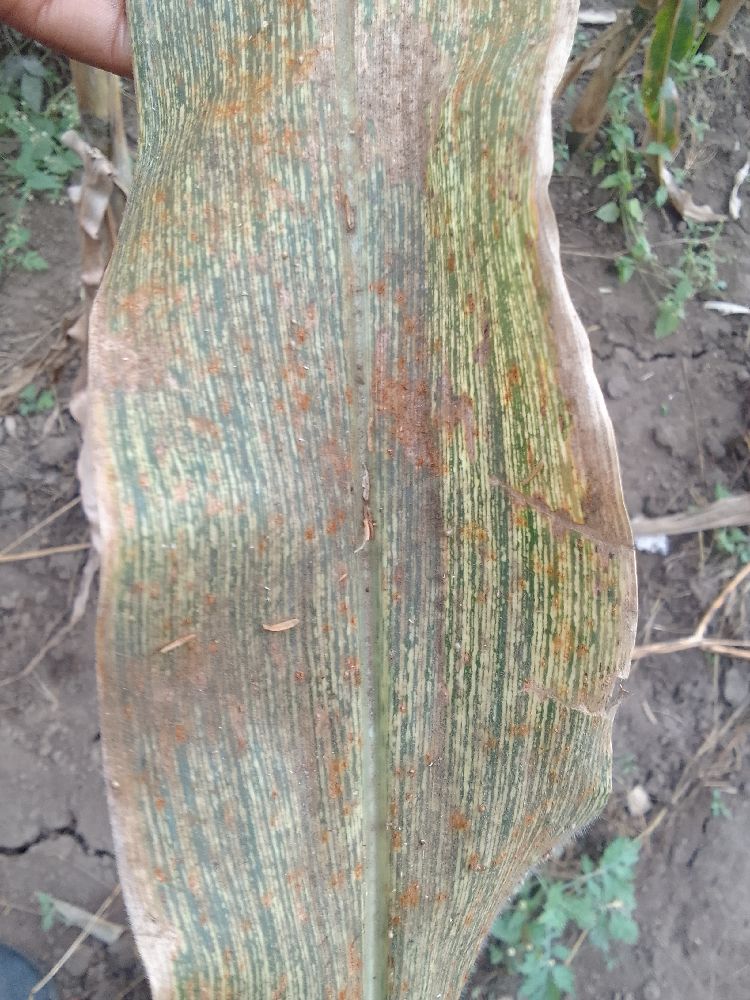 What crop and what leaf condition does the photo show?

maize, maize streak virus
